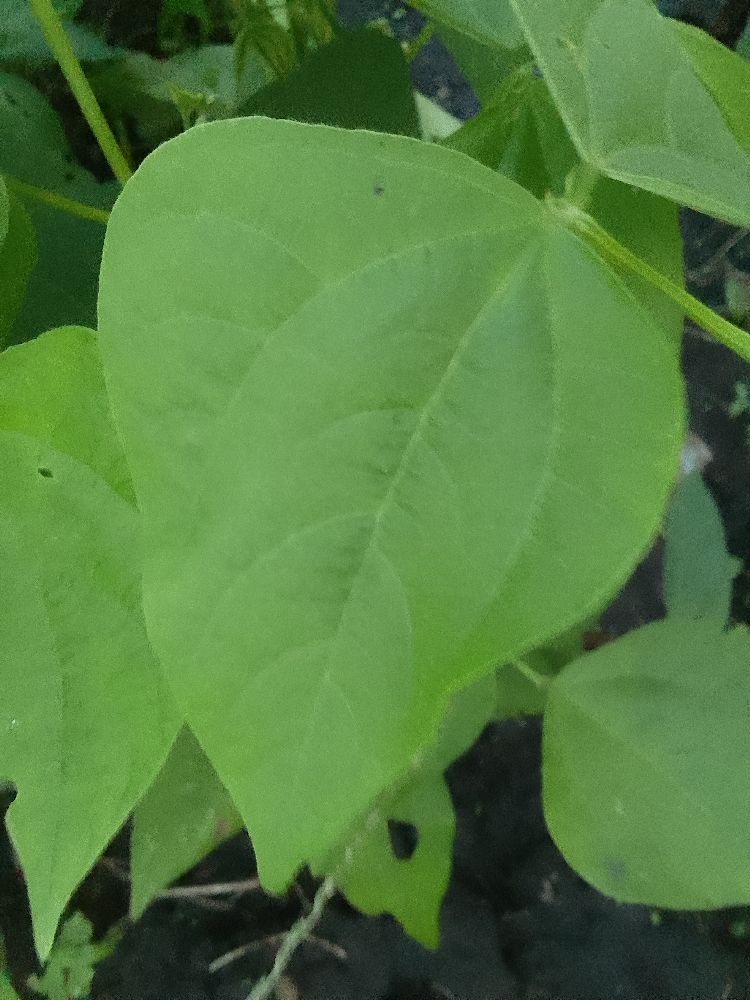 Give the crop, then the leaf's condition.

common bean, healthy
